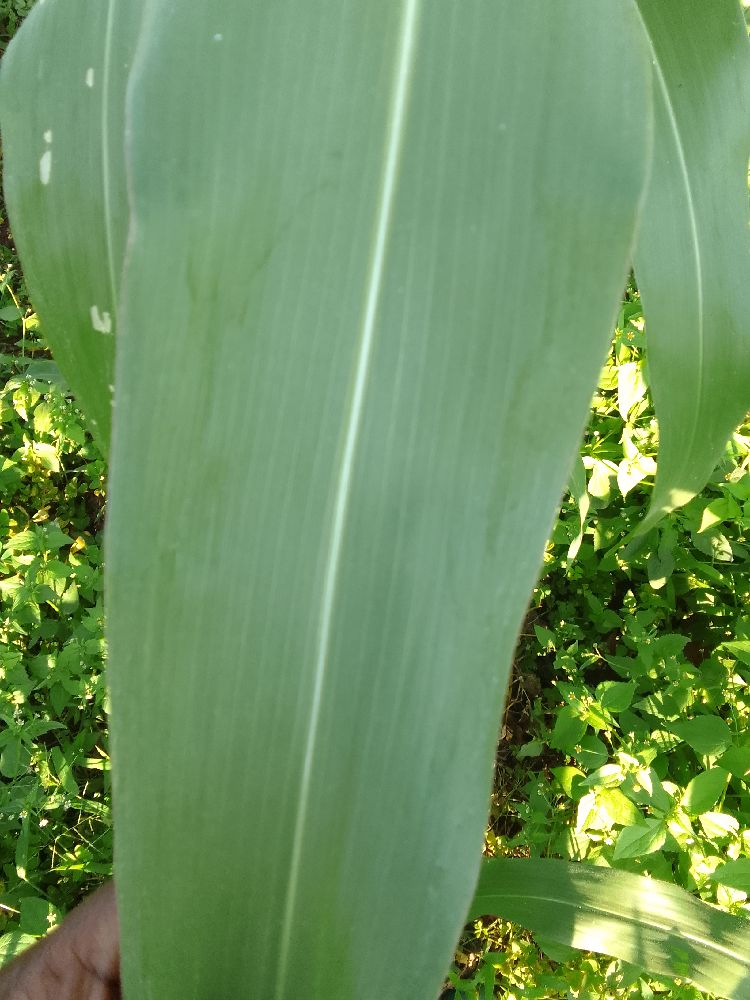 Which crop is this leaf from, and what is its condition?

maize, healthy
